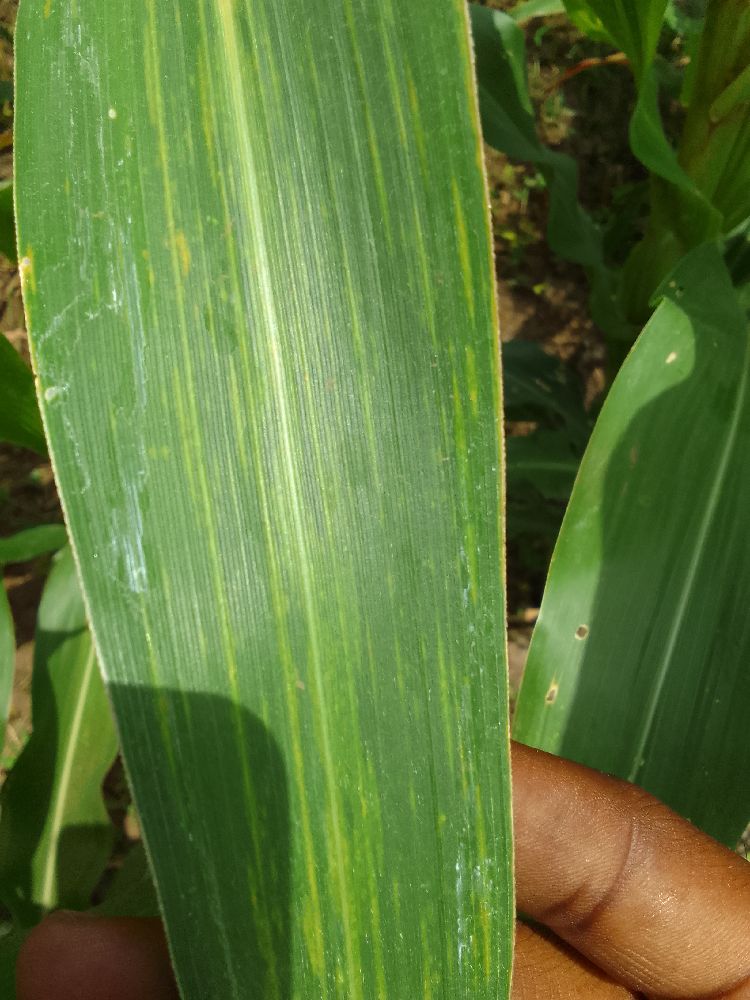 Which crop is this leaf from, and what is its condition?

maize, maize lethal necrosis
